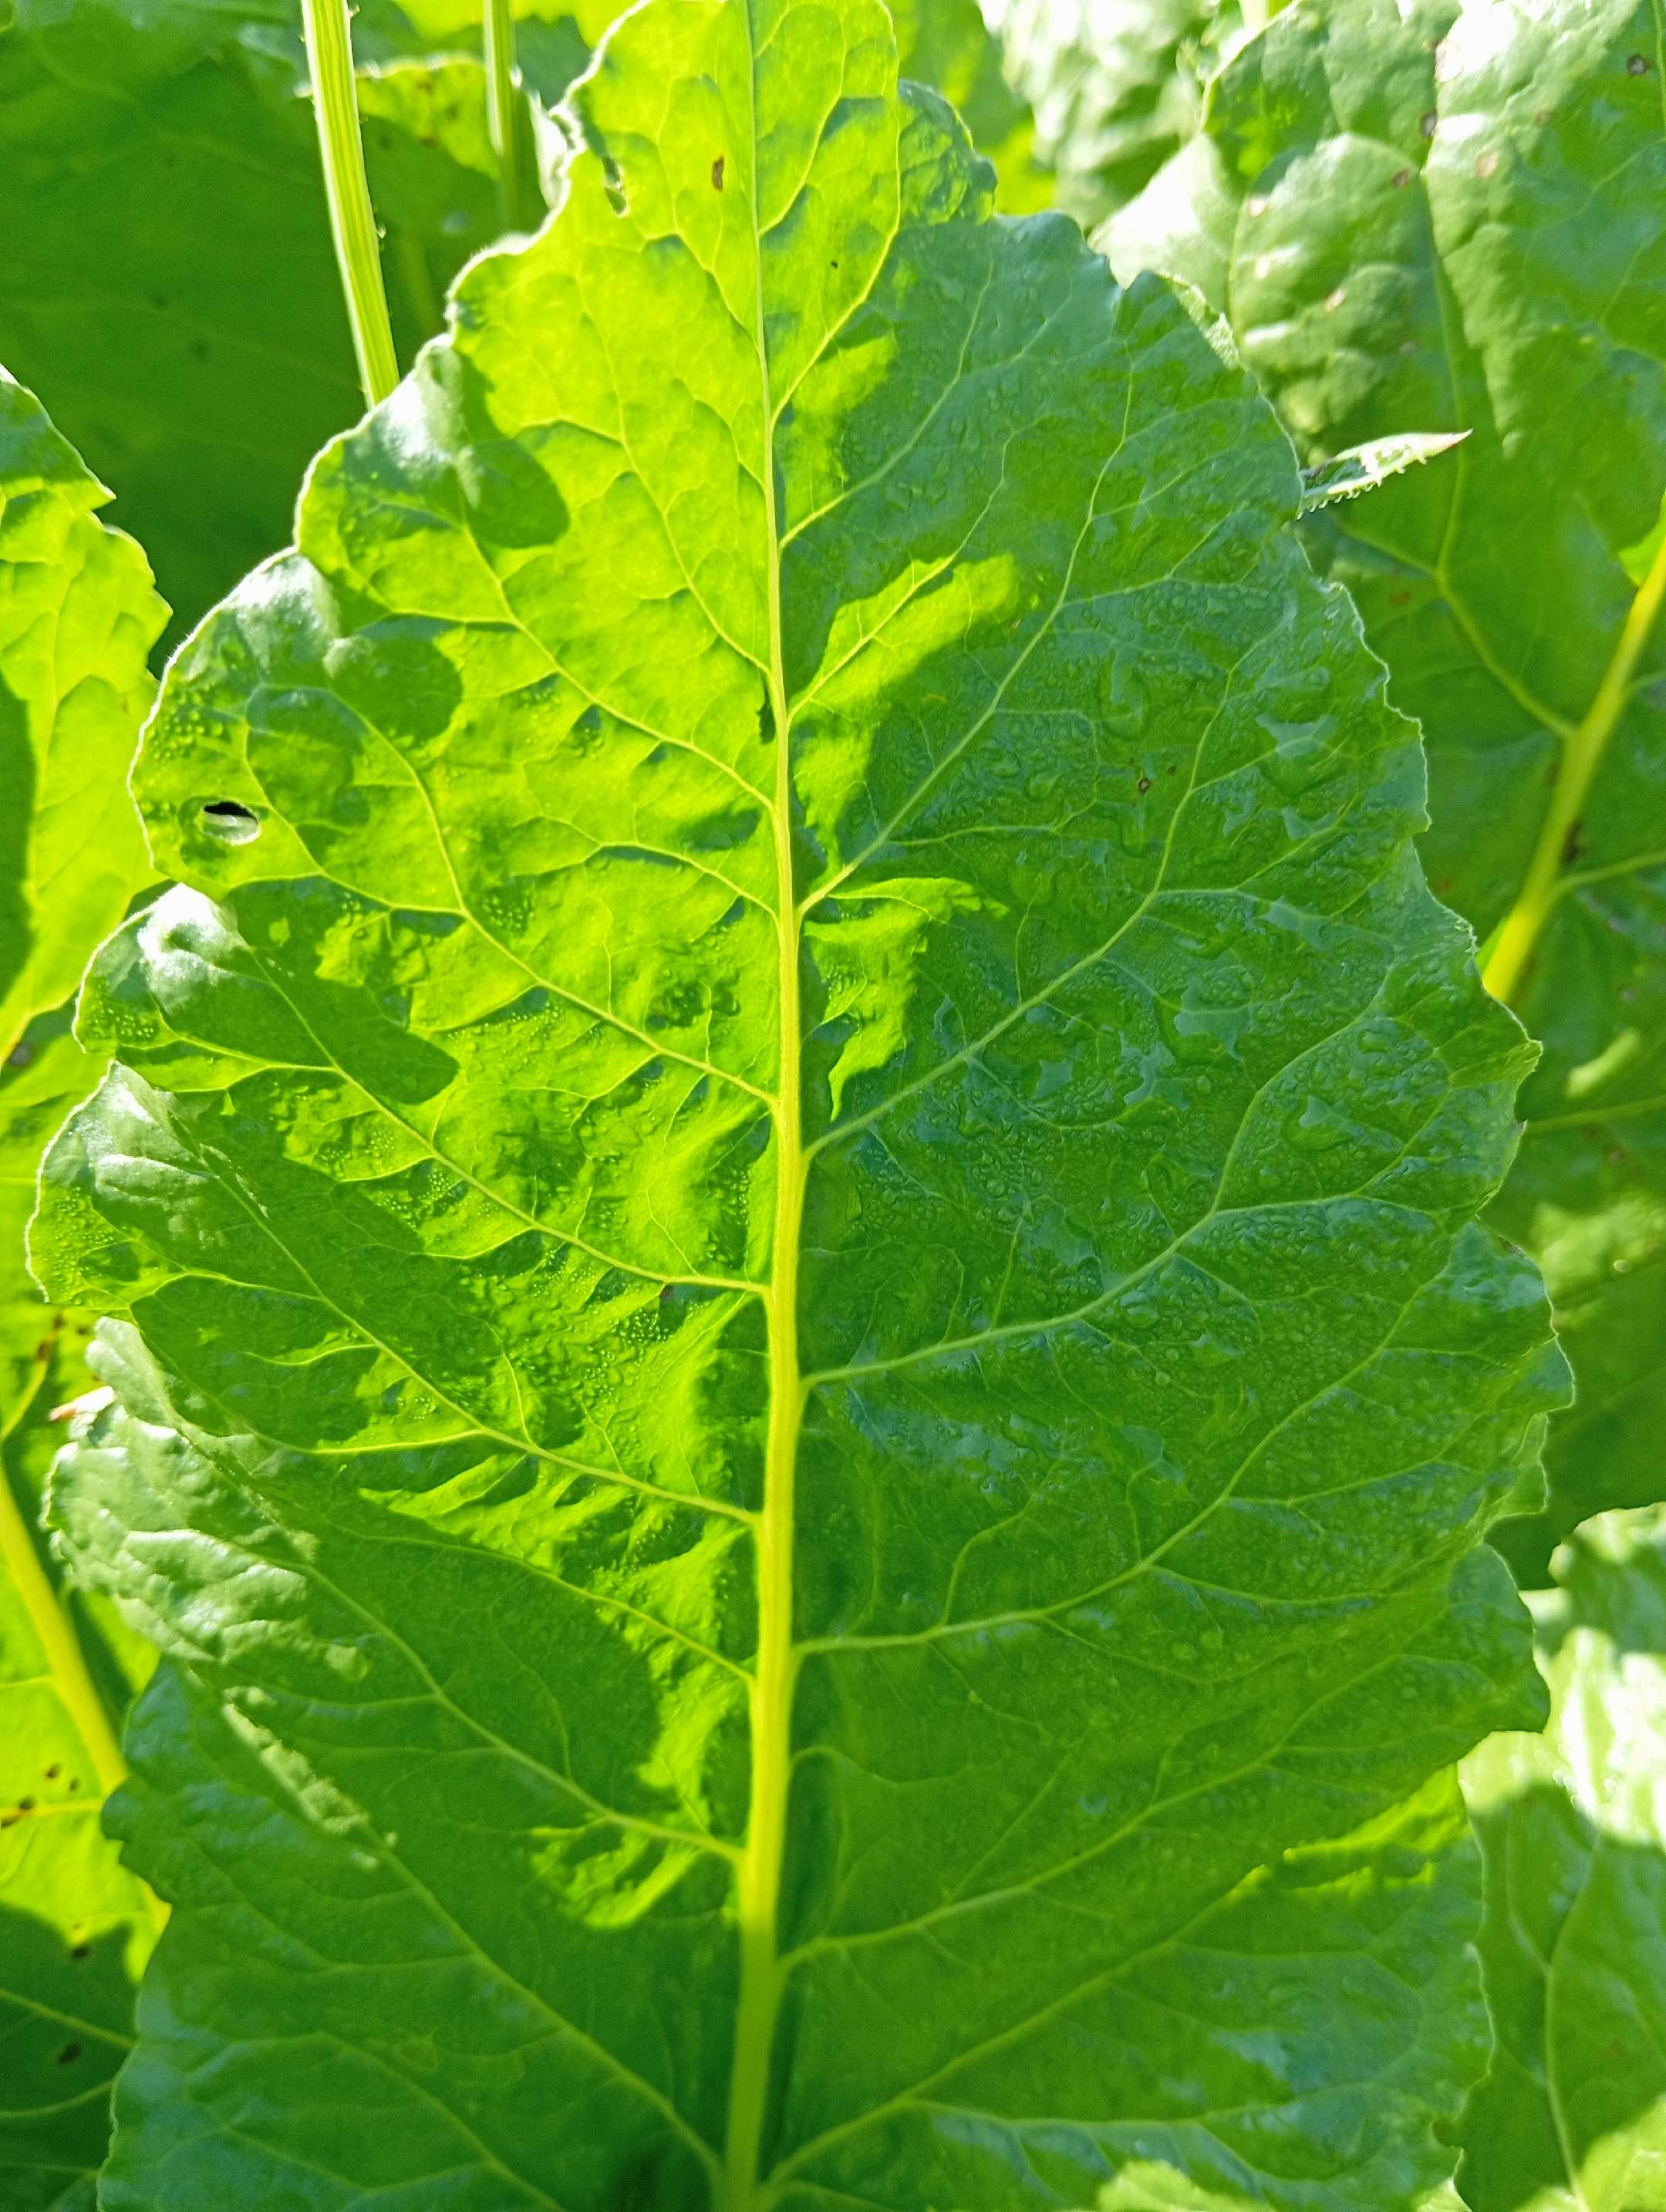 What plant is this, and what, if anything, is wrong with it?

beet, unaffected
